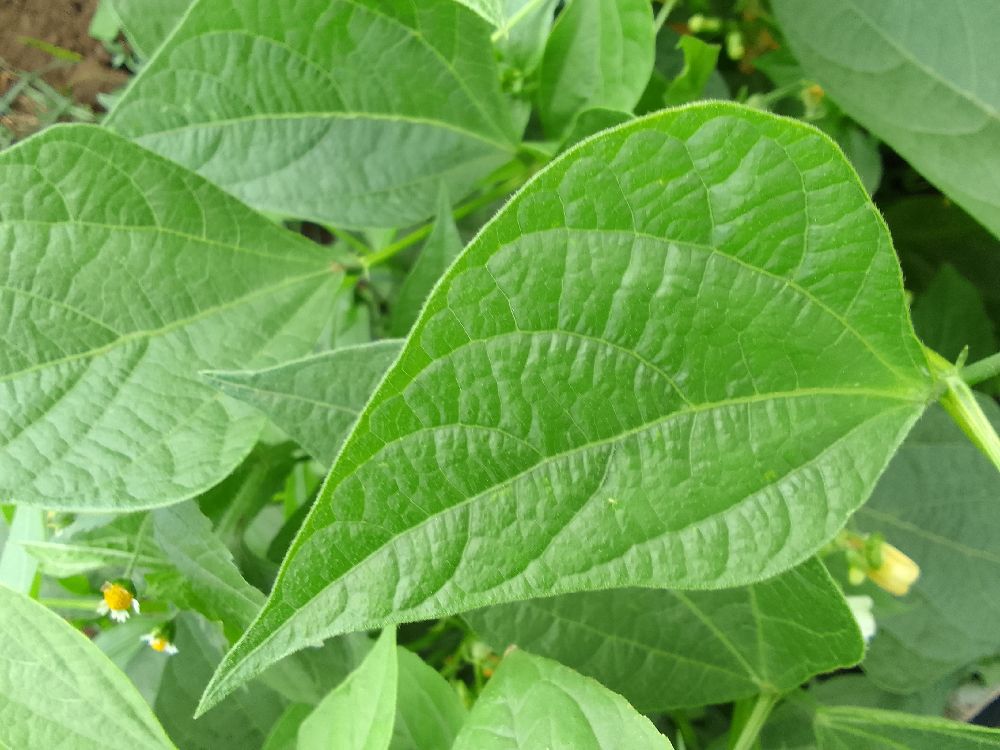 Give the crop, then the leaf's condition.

common bean, healthy
